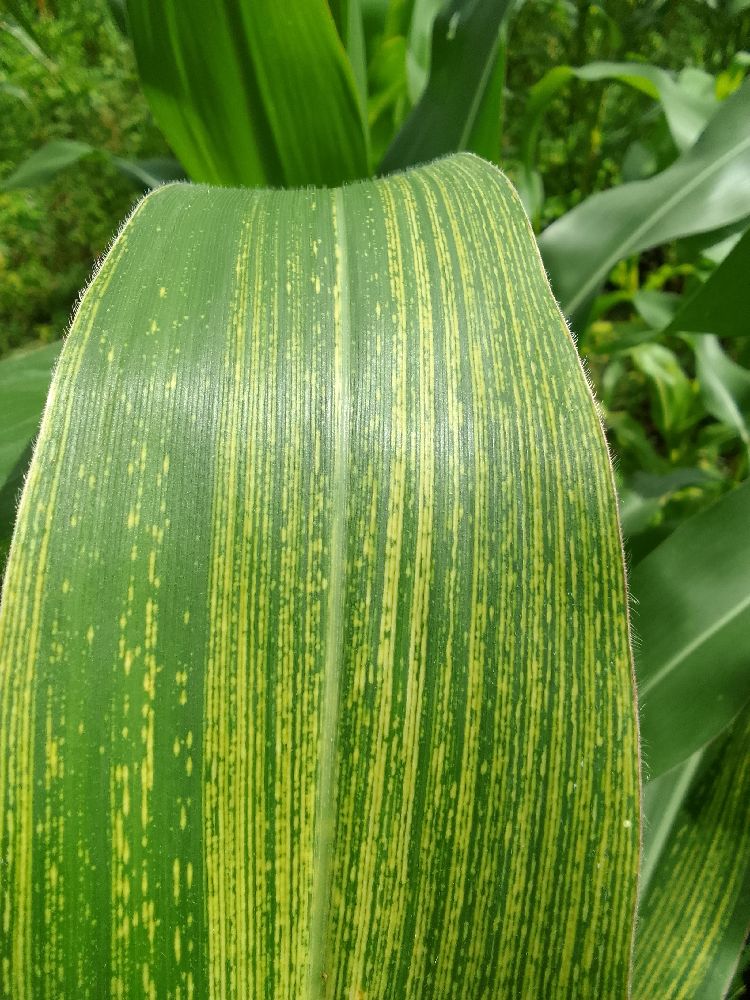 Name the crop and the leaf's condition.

maize, maize streak virus
